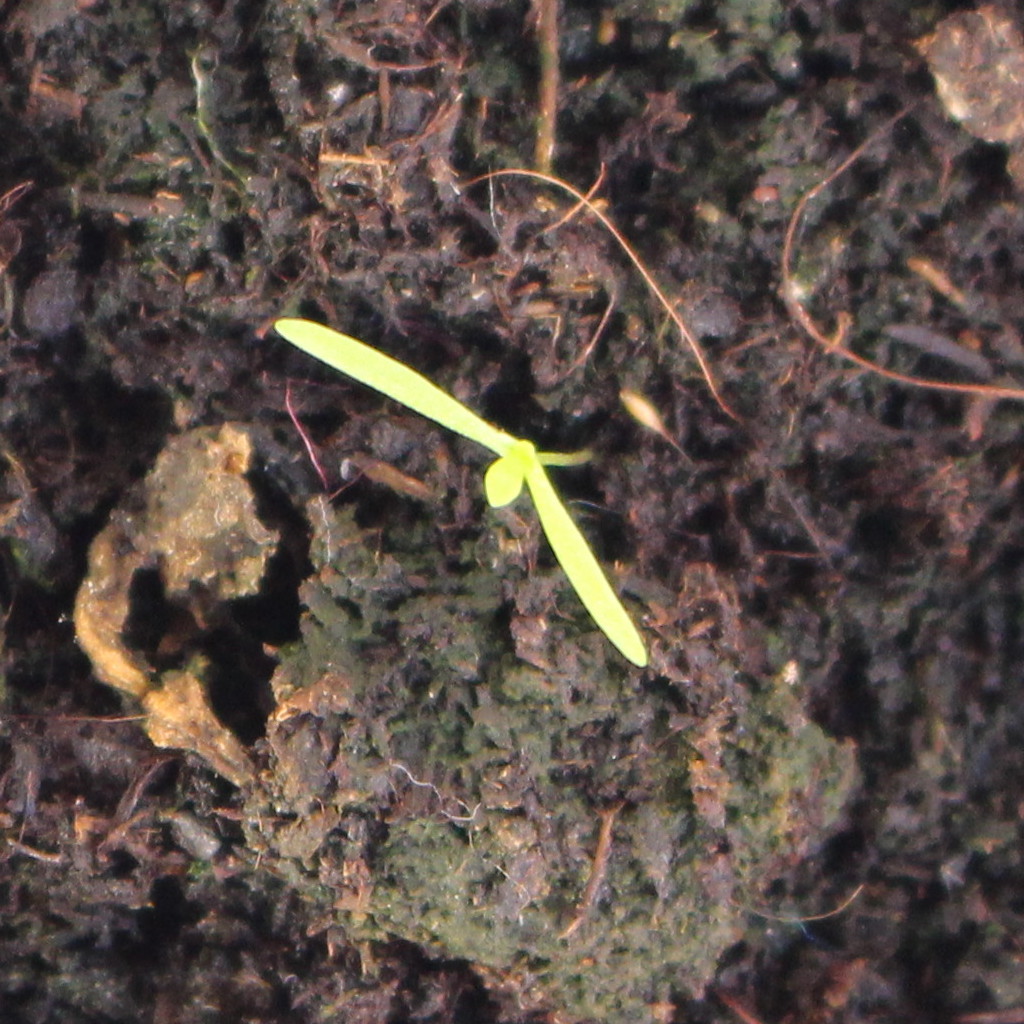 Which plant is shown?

Papaver rhoeas
